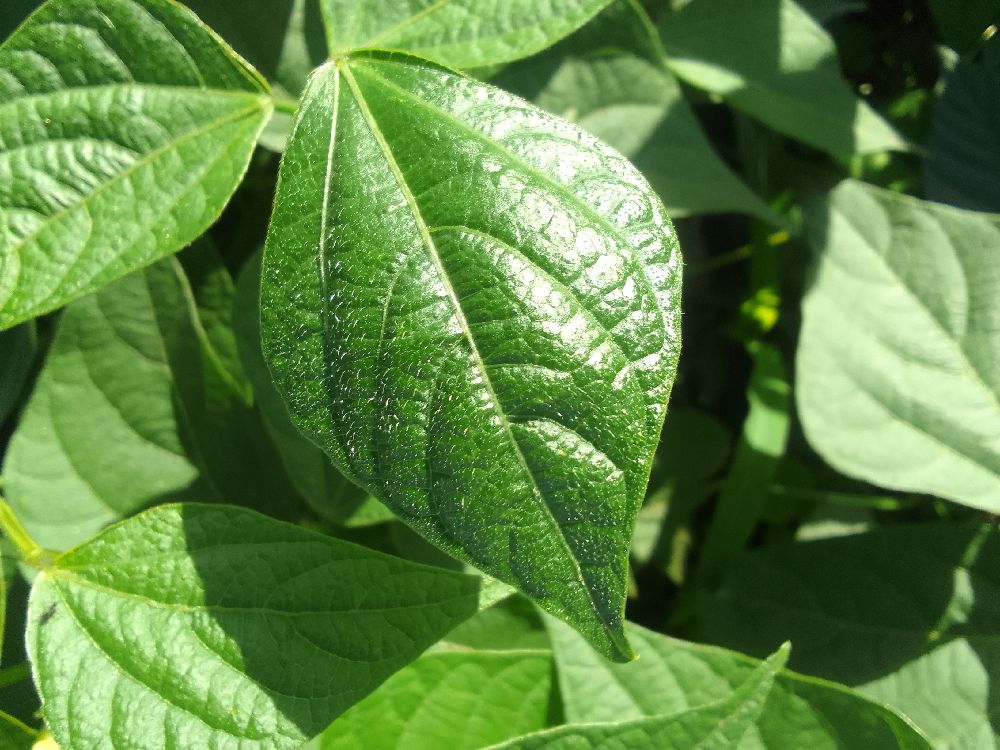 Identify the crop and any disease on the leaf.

common bean, healthy
